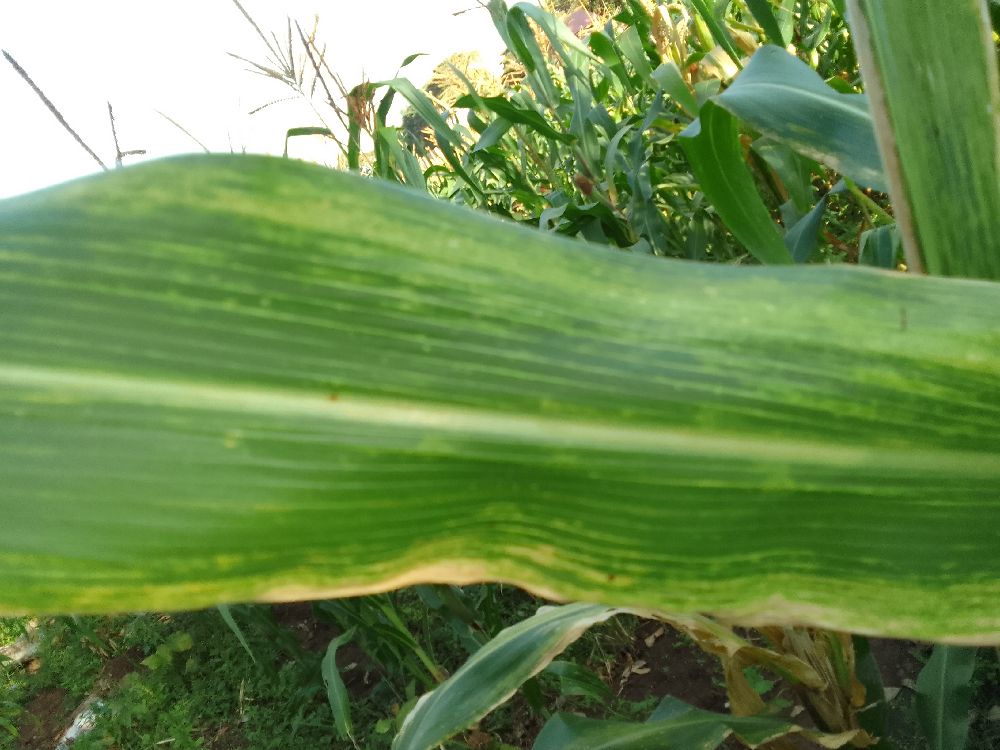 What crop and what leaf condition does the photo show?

maize, maize lethal necrosis
